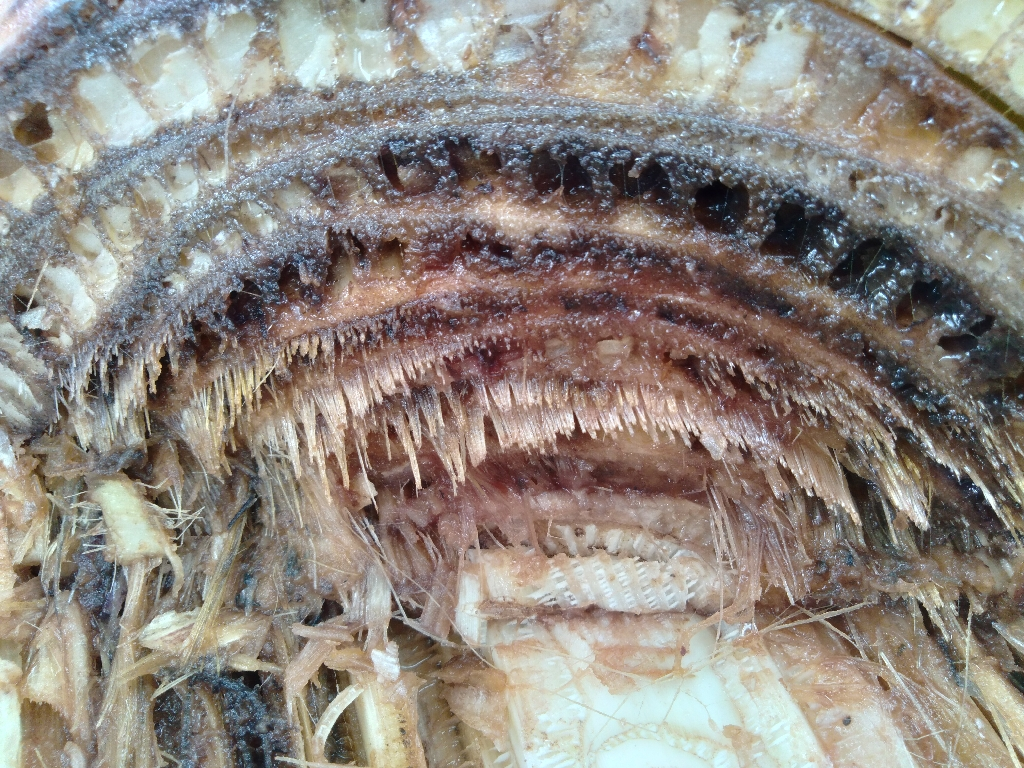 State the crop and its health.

banana, fusarium wilt race 1
